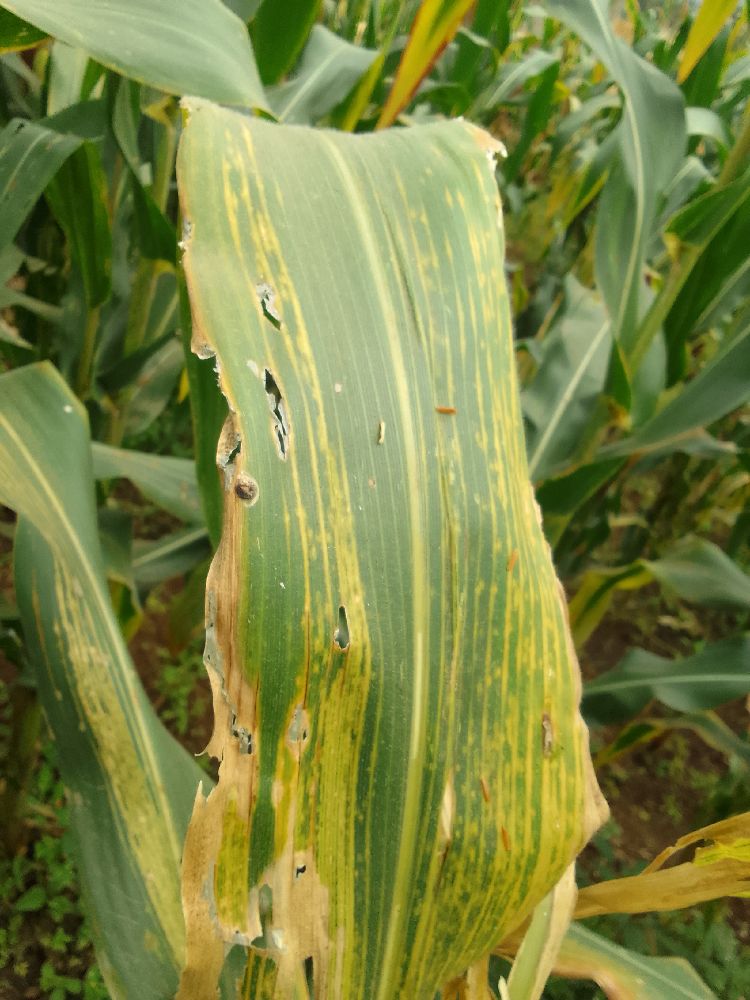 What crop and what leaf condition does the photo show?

maize, maize lethal necrosis
